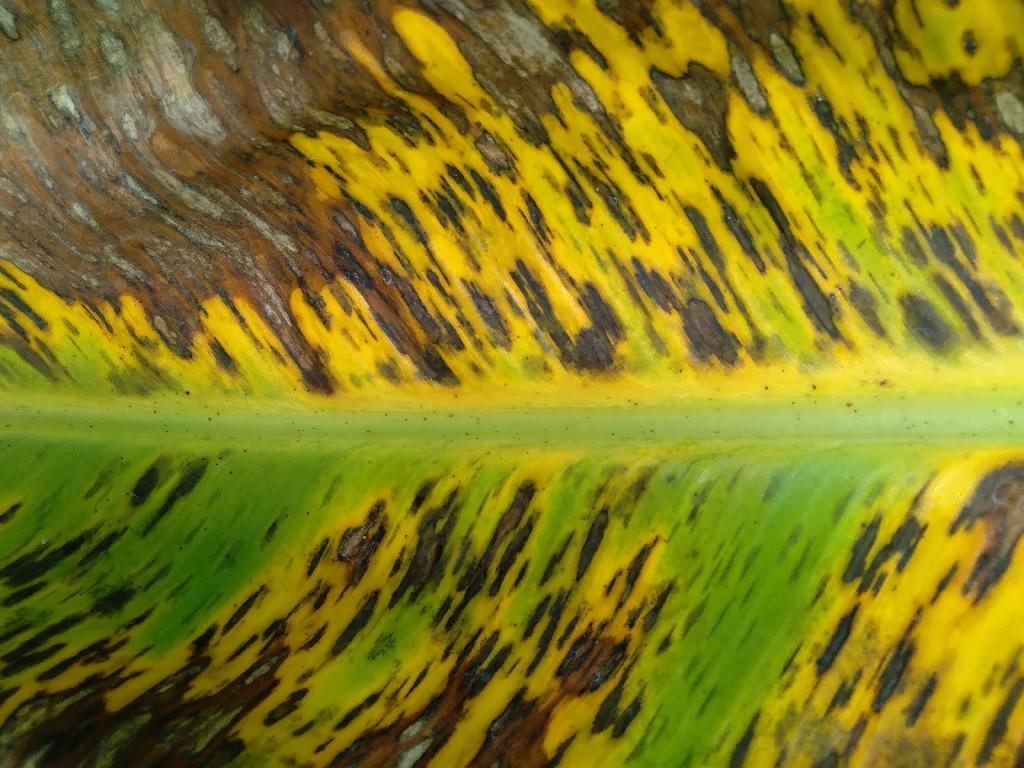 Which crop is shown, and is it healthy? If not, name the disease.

banana, black sigatoka
